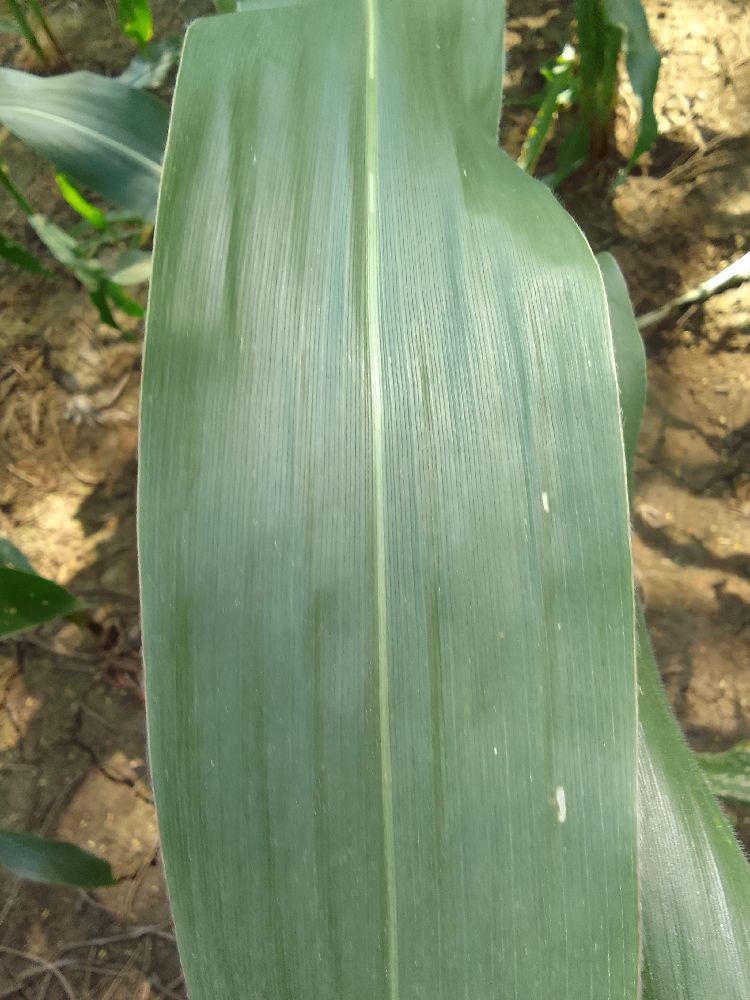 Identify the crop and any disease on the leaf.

maize, healthy
